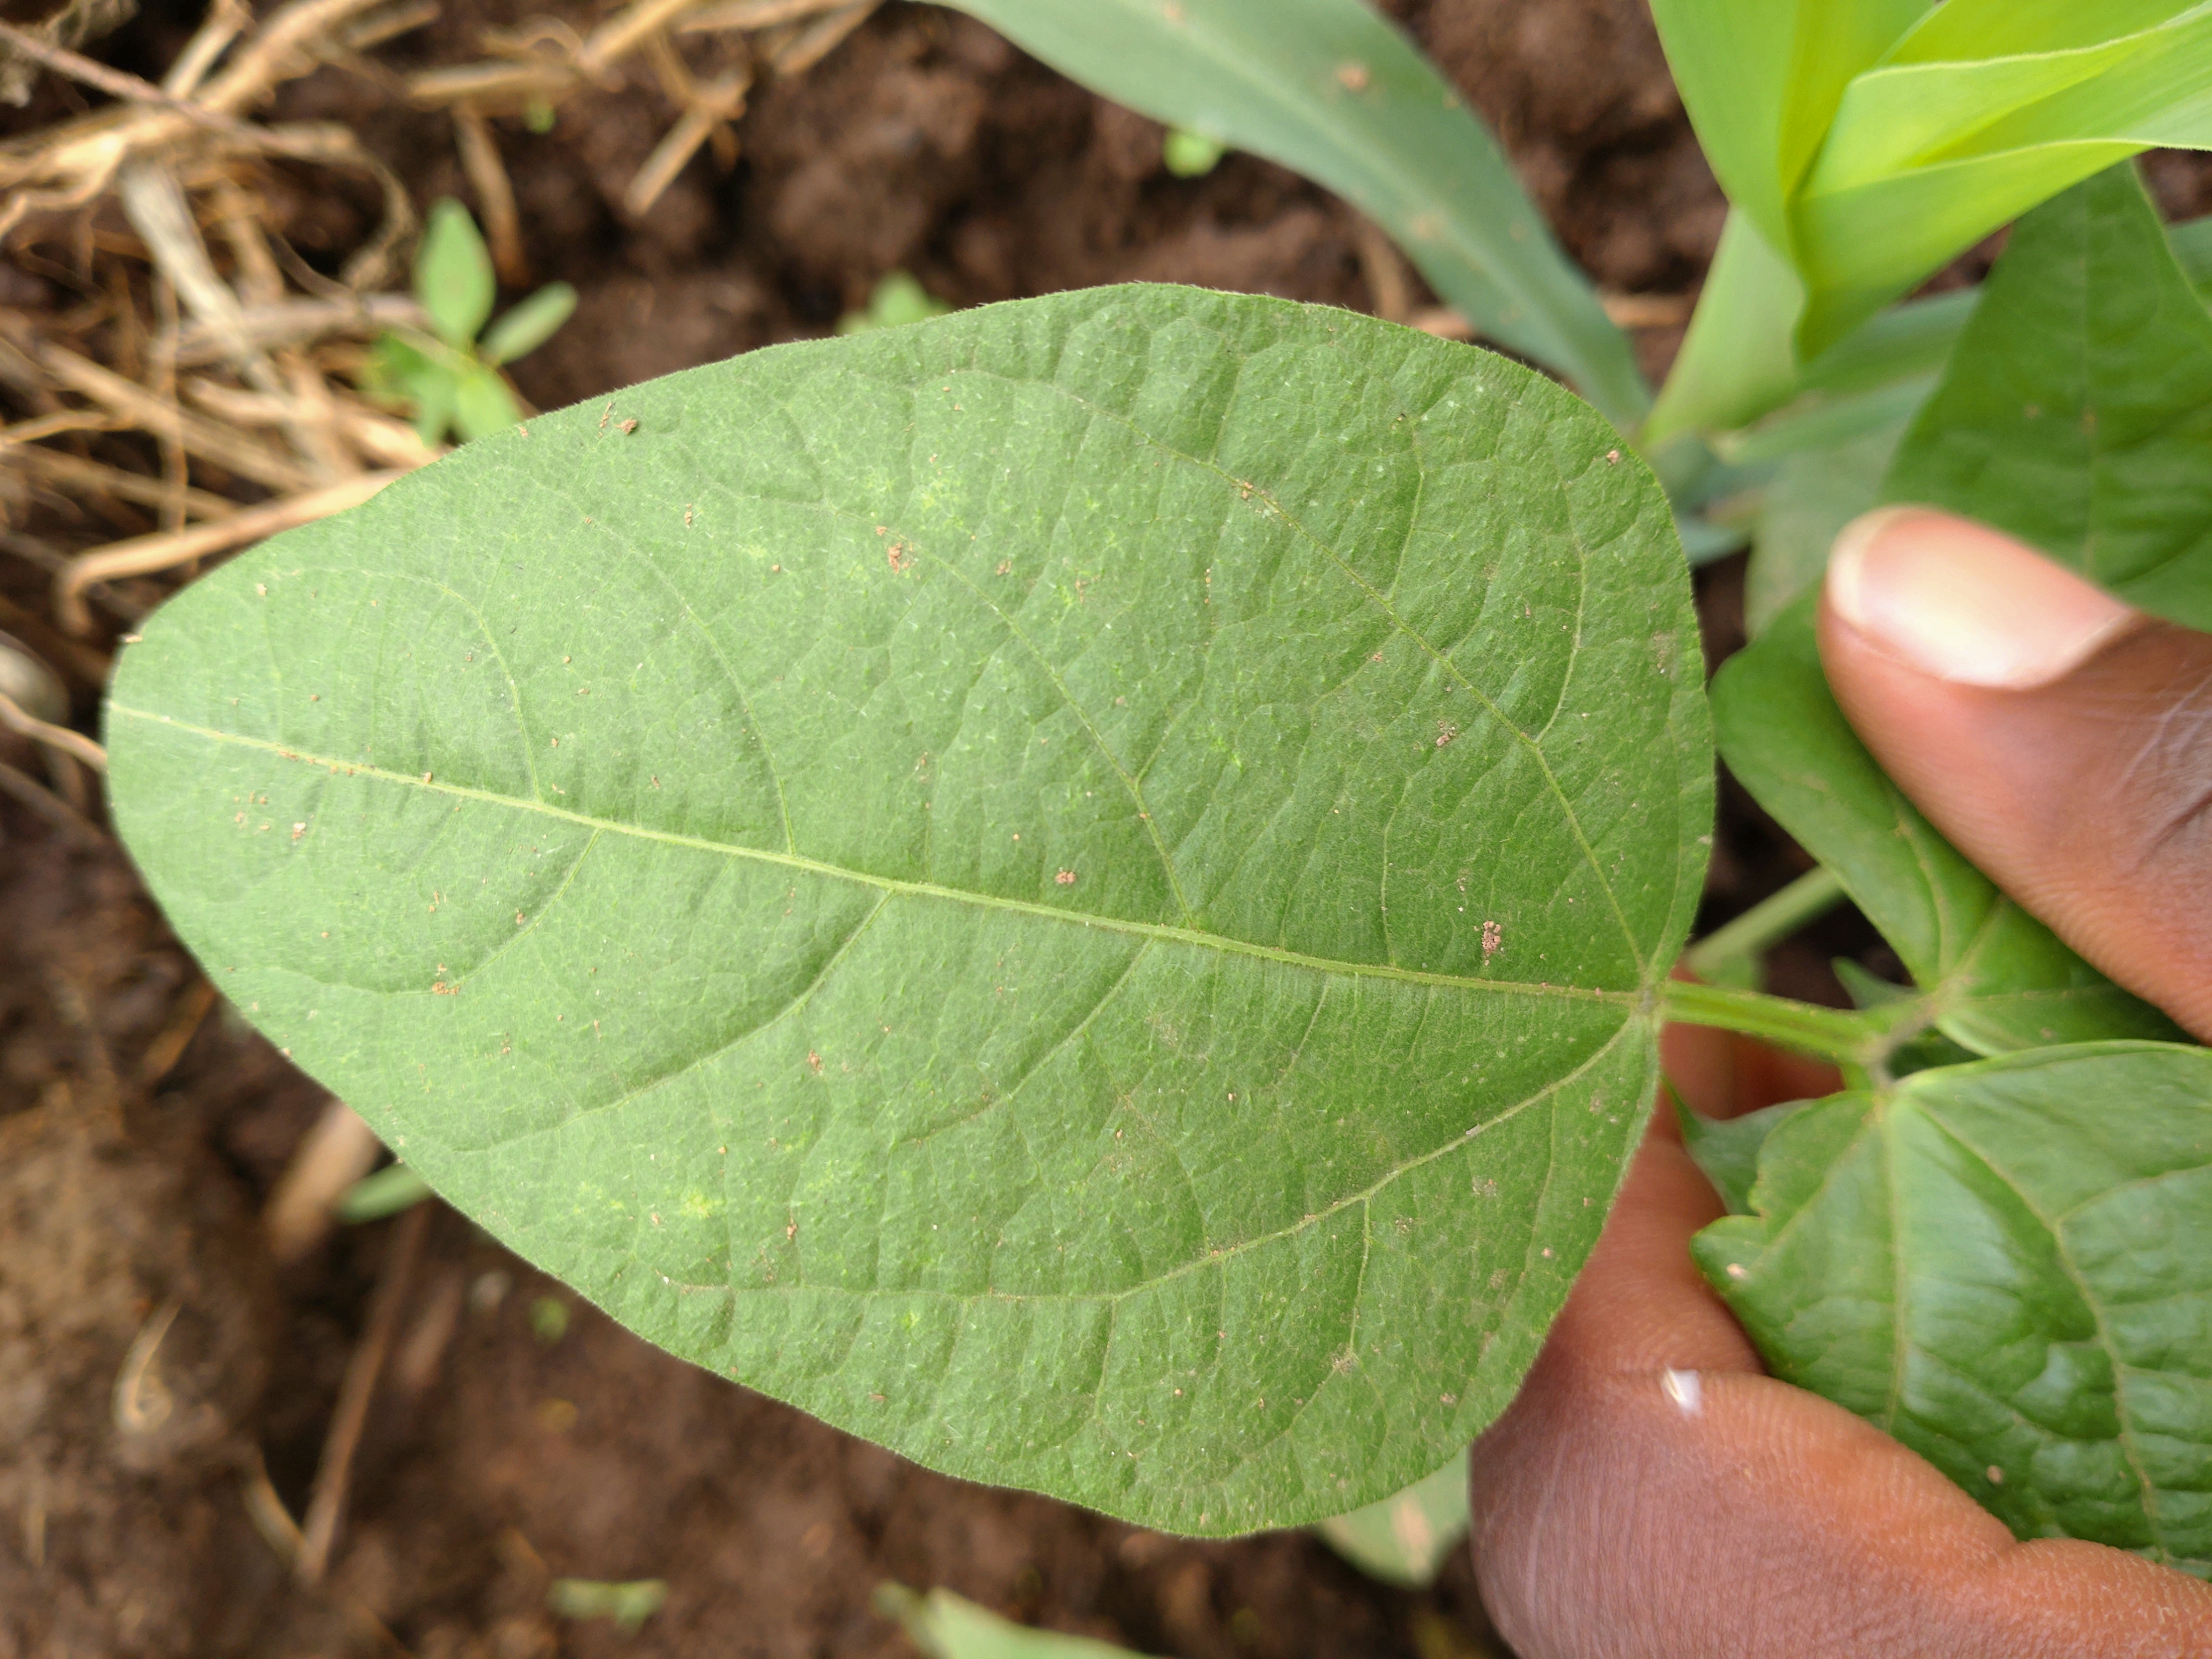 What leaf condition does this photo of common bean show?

healthy
